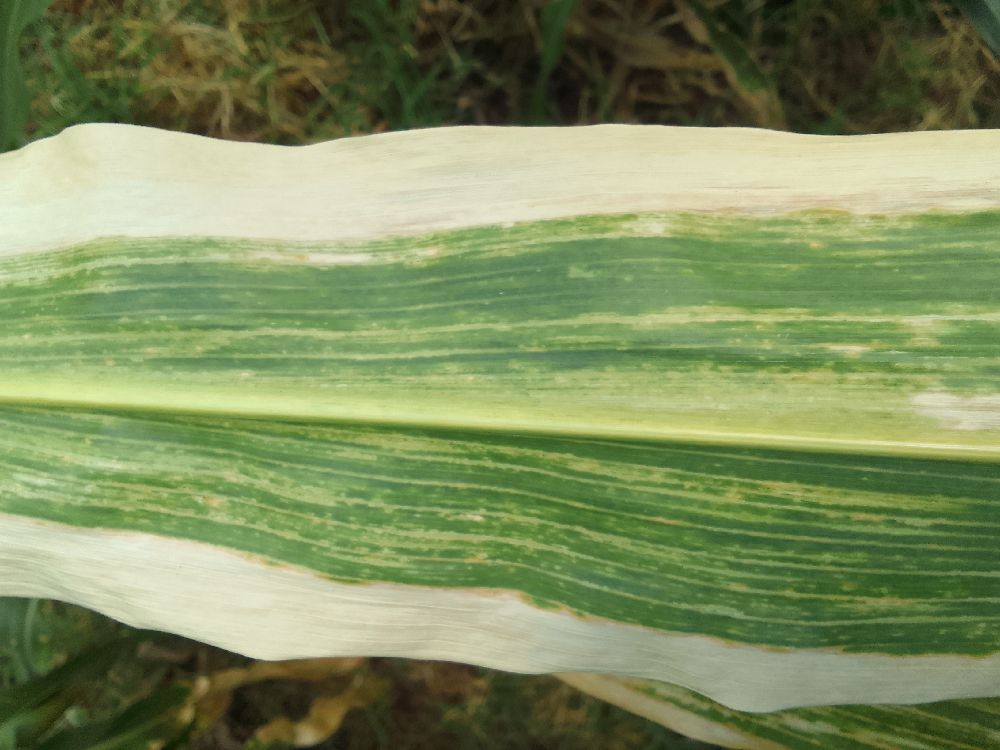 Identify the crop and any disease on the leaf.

maize, maize lethal necrosis
